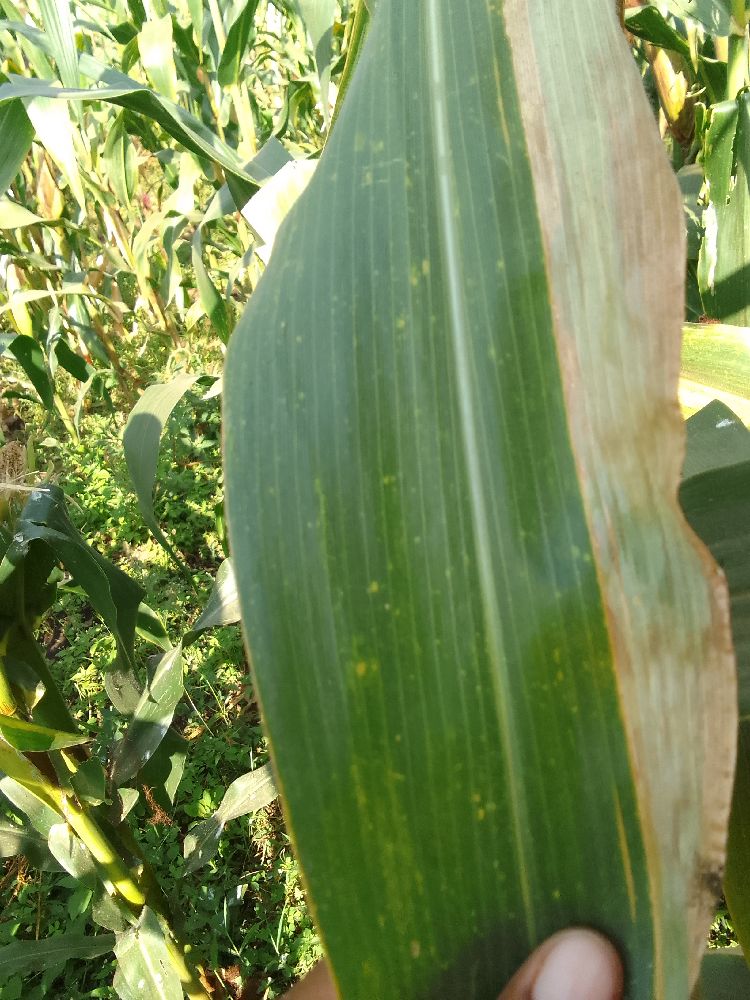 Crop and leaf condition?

maize, maize lethal necrosis
